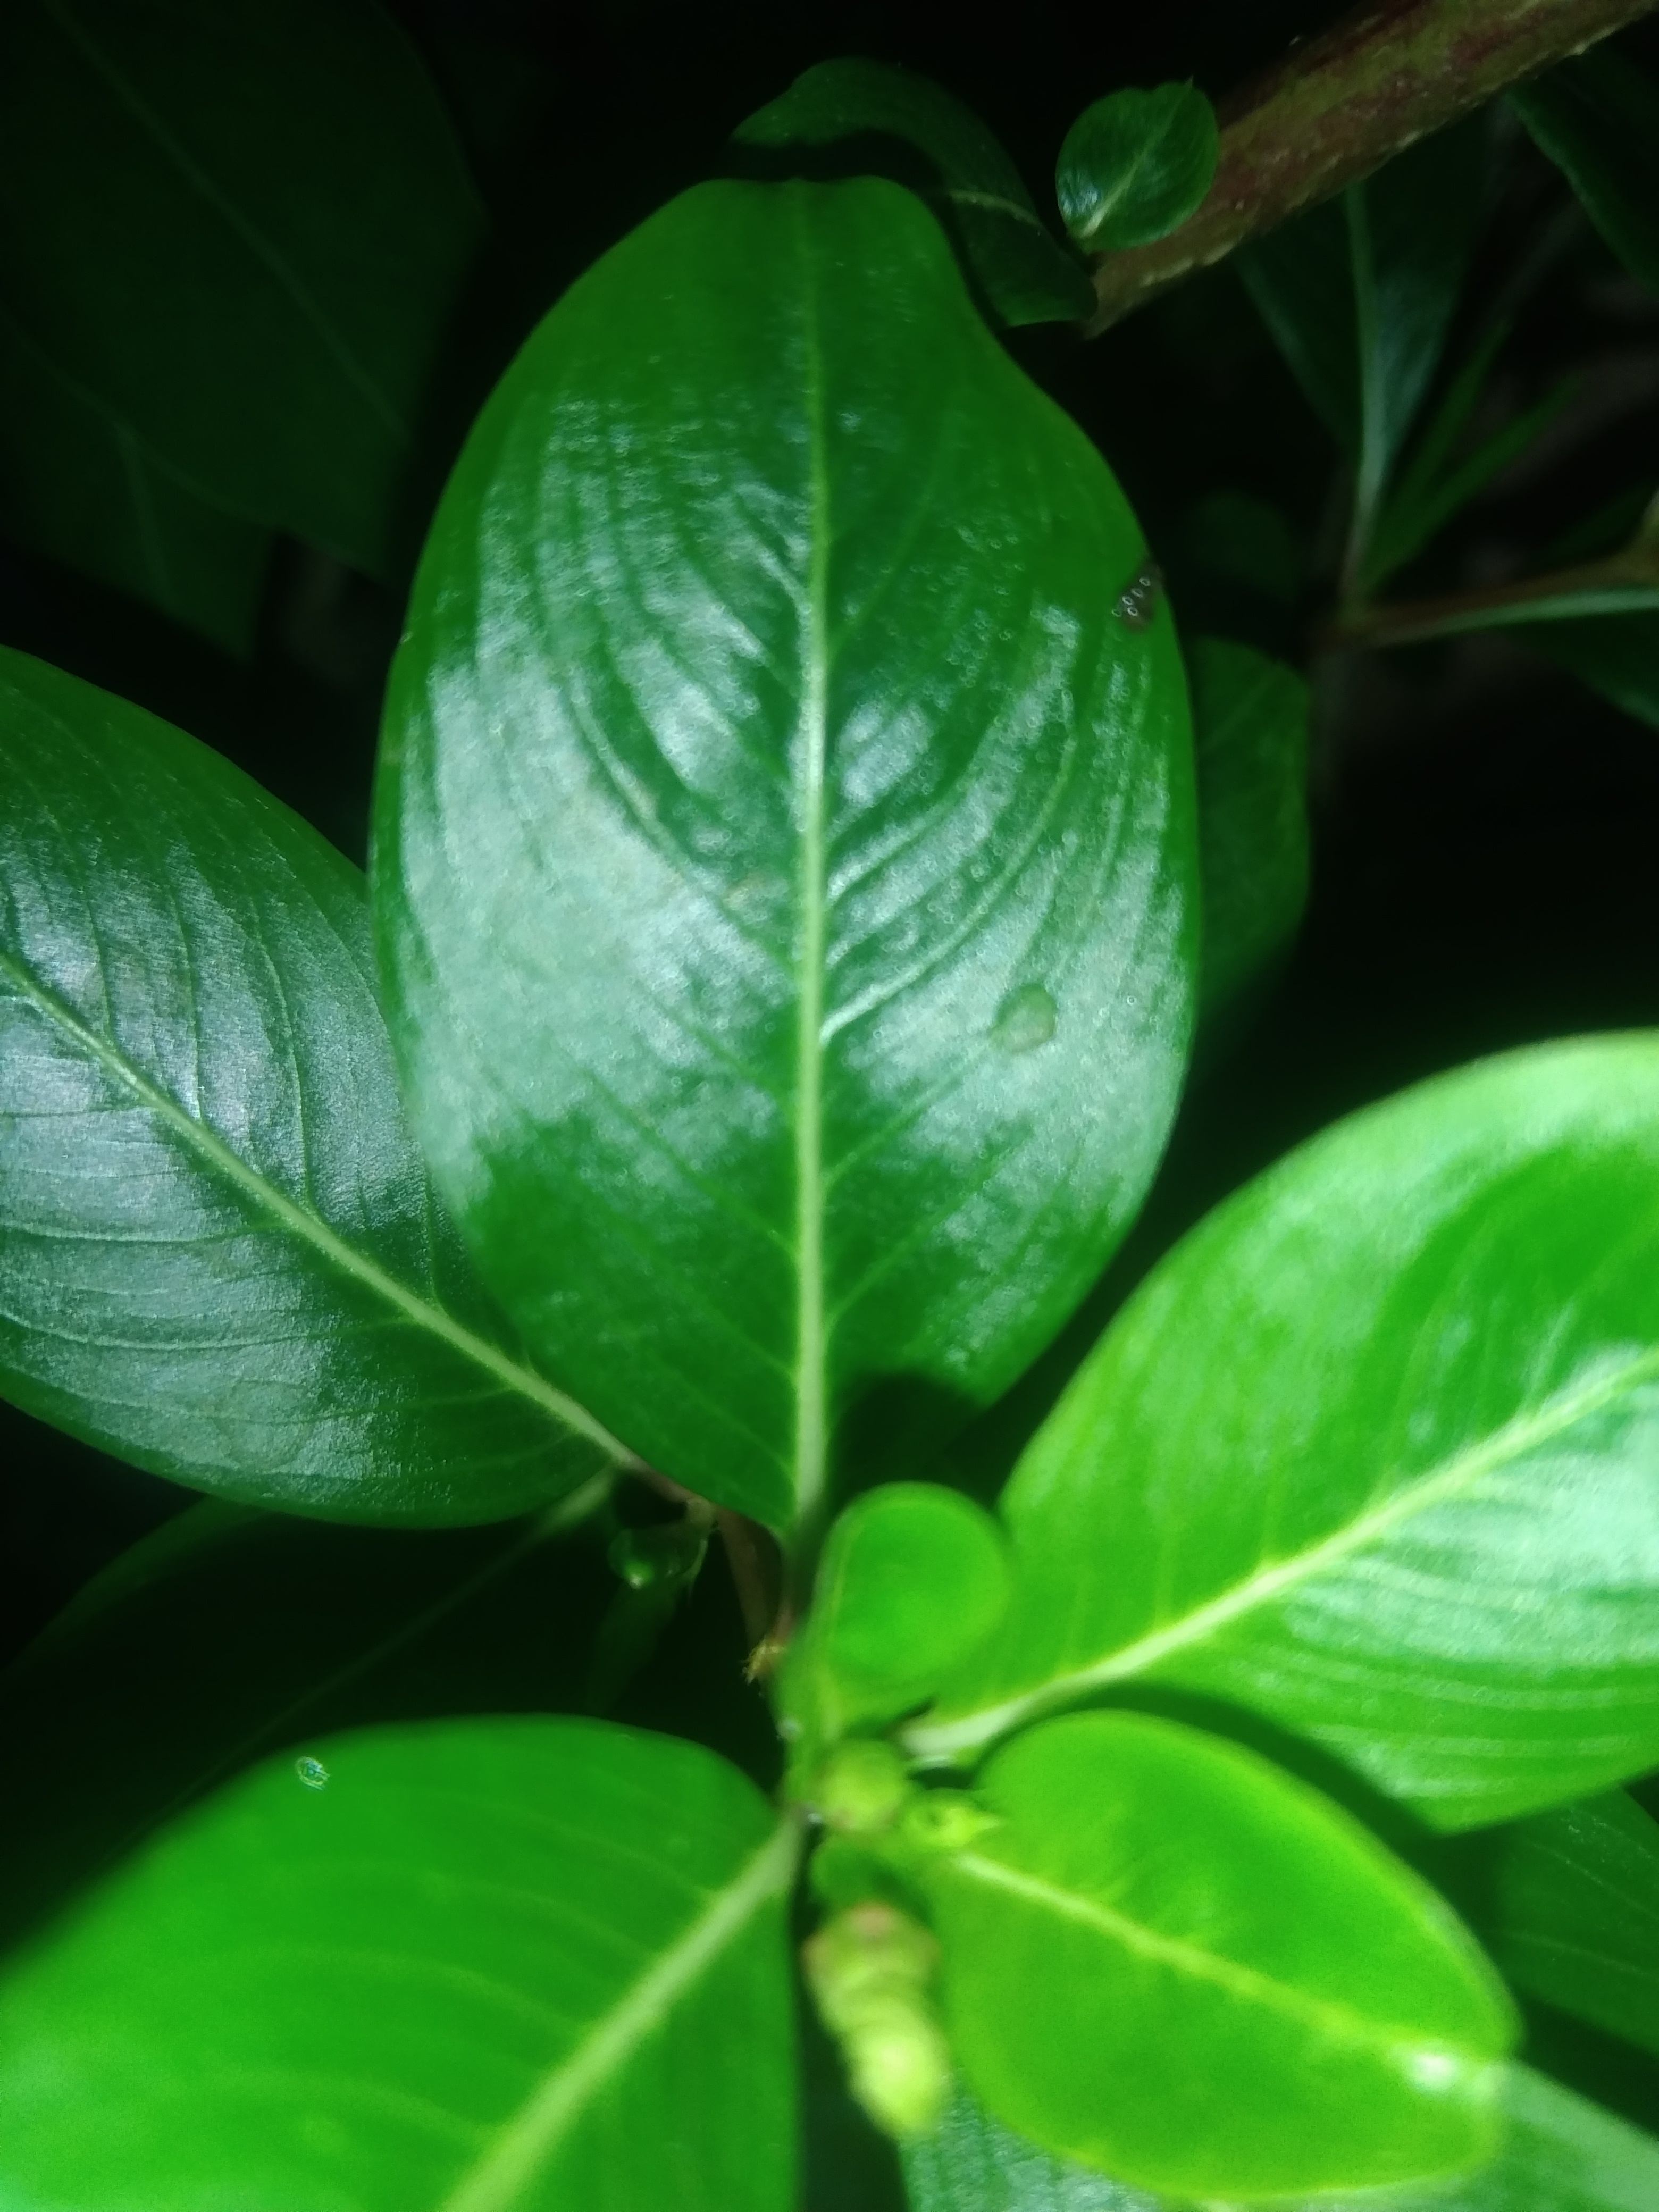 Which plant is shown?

rose periwinkle
